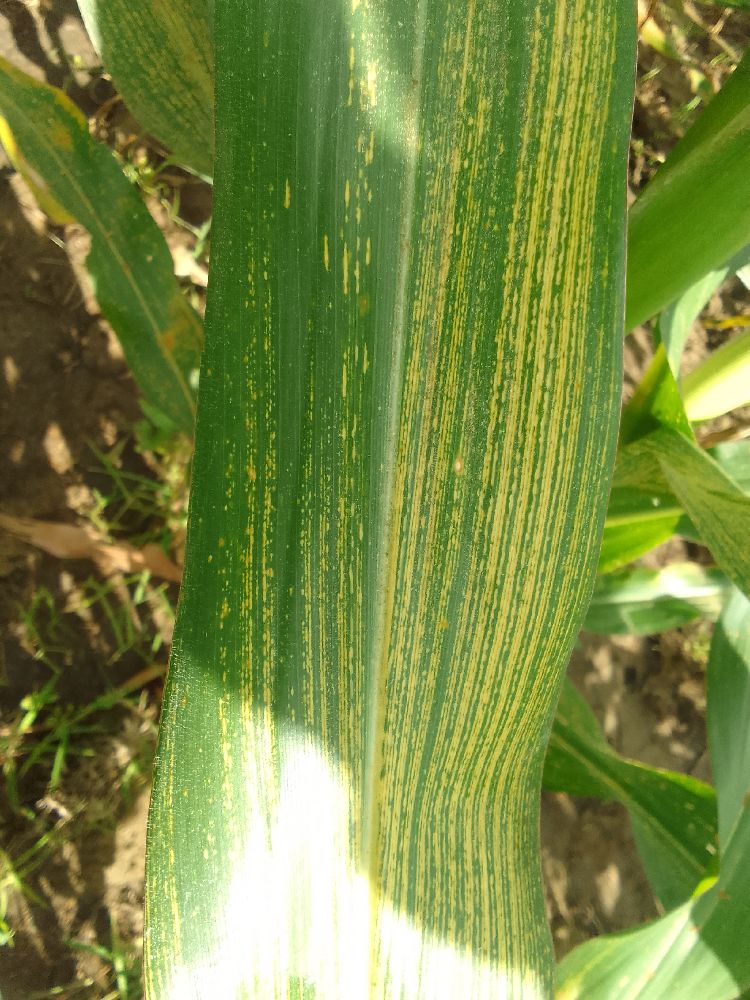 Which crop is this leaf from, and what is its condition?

maize, maize streak virus
